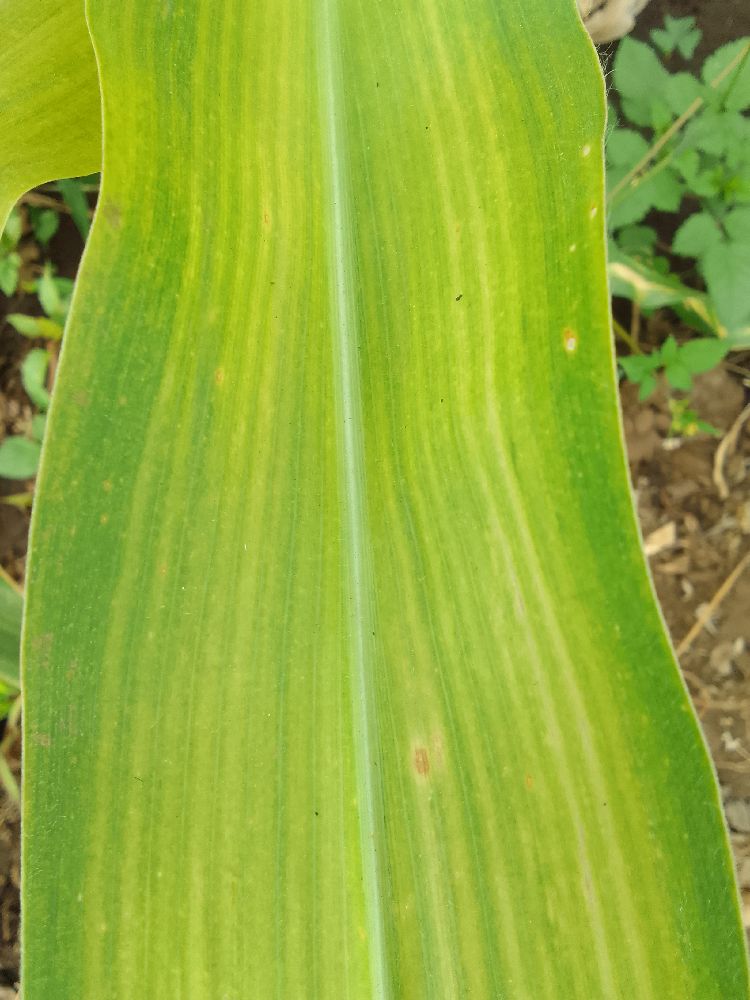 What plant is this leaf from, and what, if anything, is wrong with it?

maize, maize lethal necrosis
